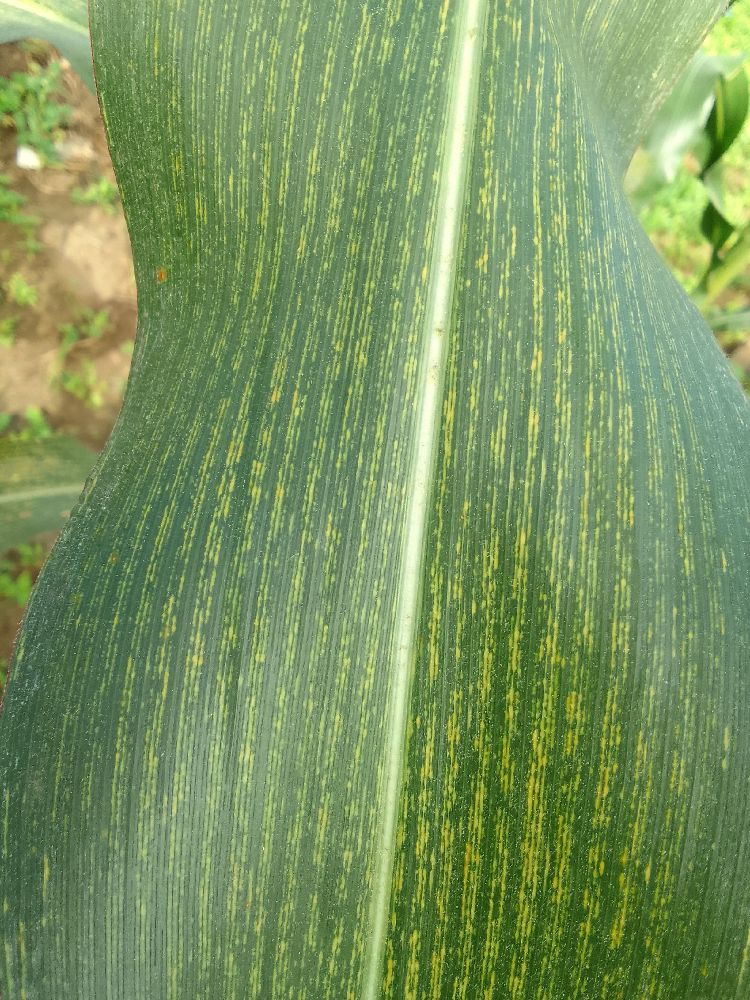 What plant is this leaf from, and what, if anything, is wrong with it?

maize, maize streak virus
